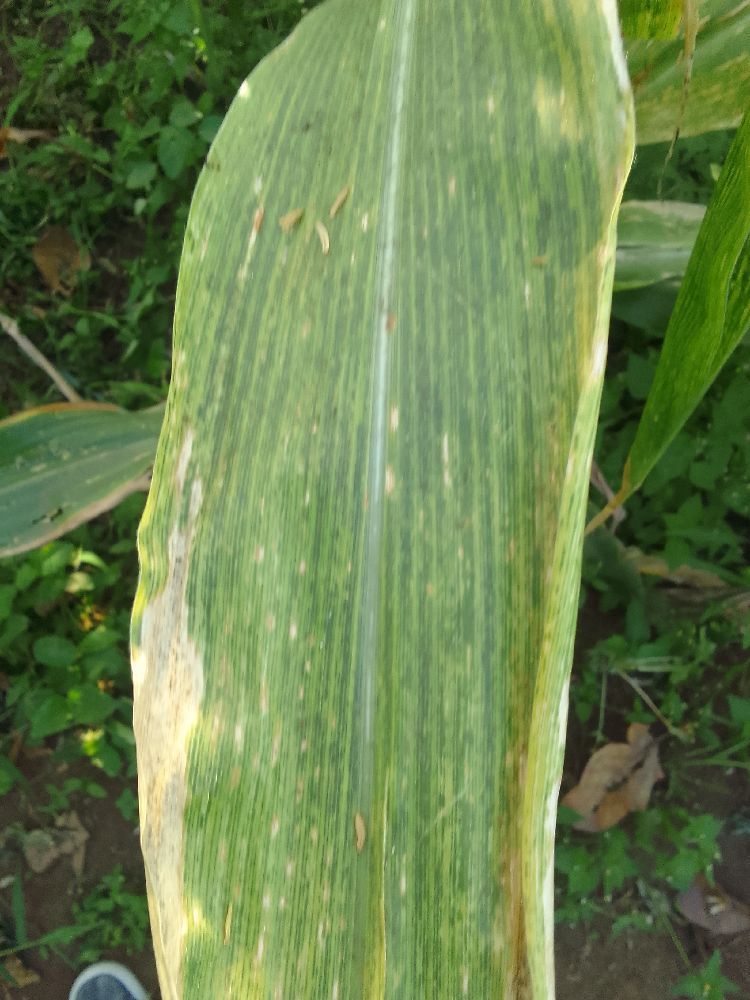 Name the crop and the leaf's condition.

maize, maize lethal necrosis
